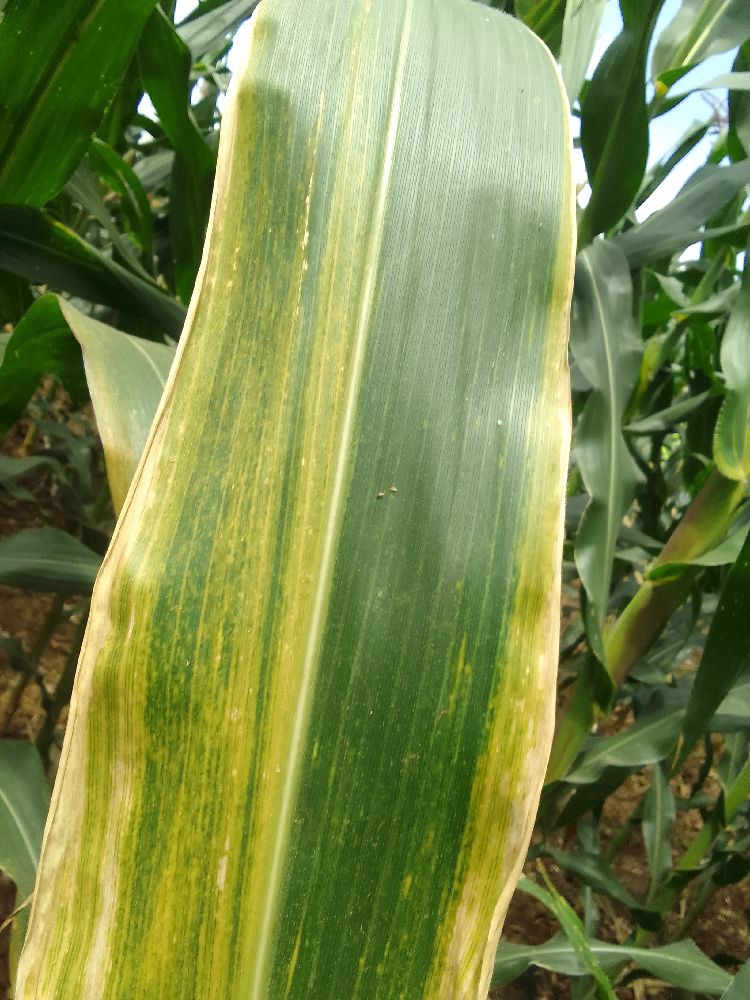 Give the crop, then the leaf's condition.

maize, maize lethal necrosis
